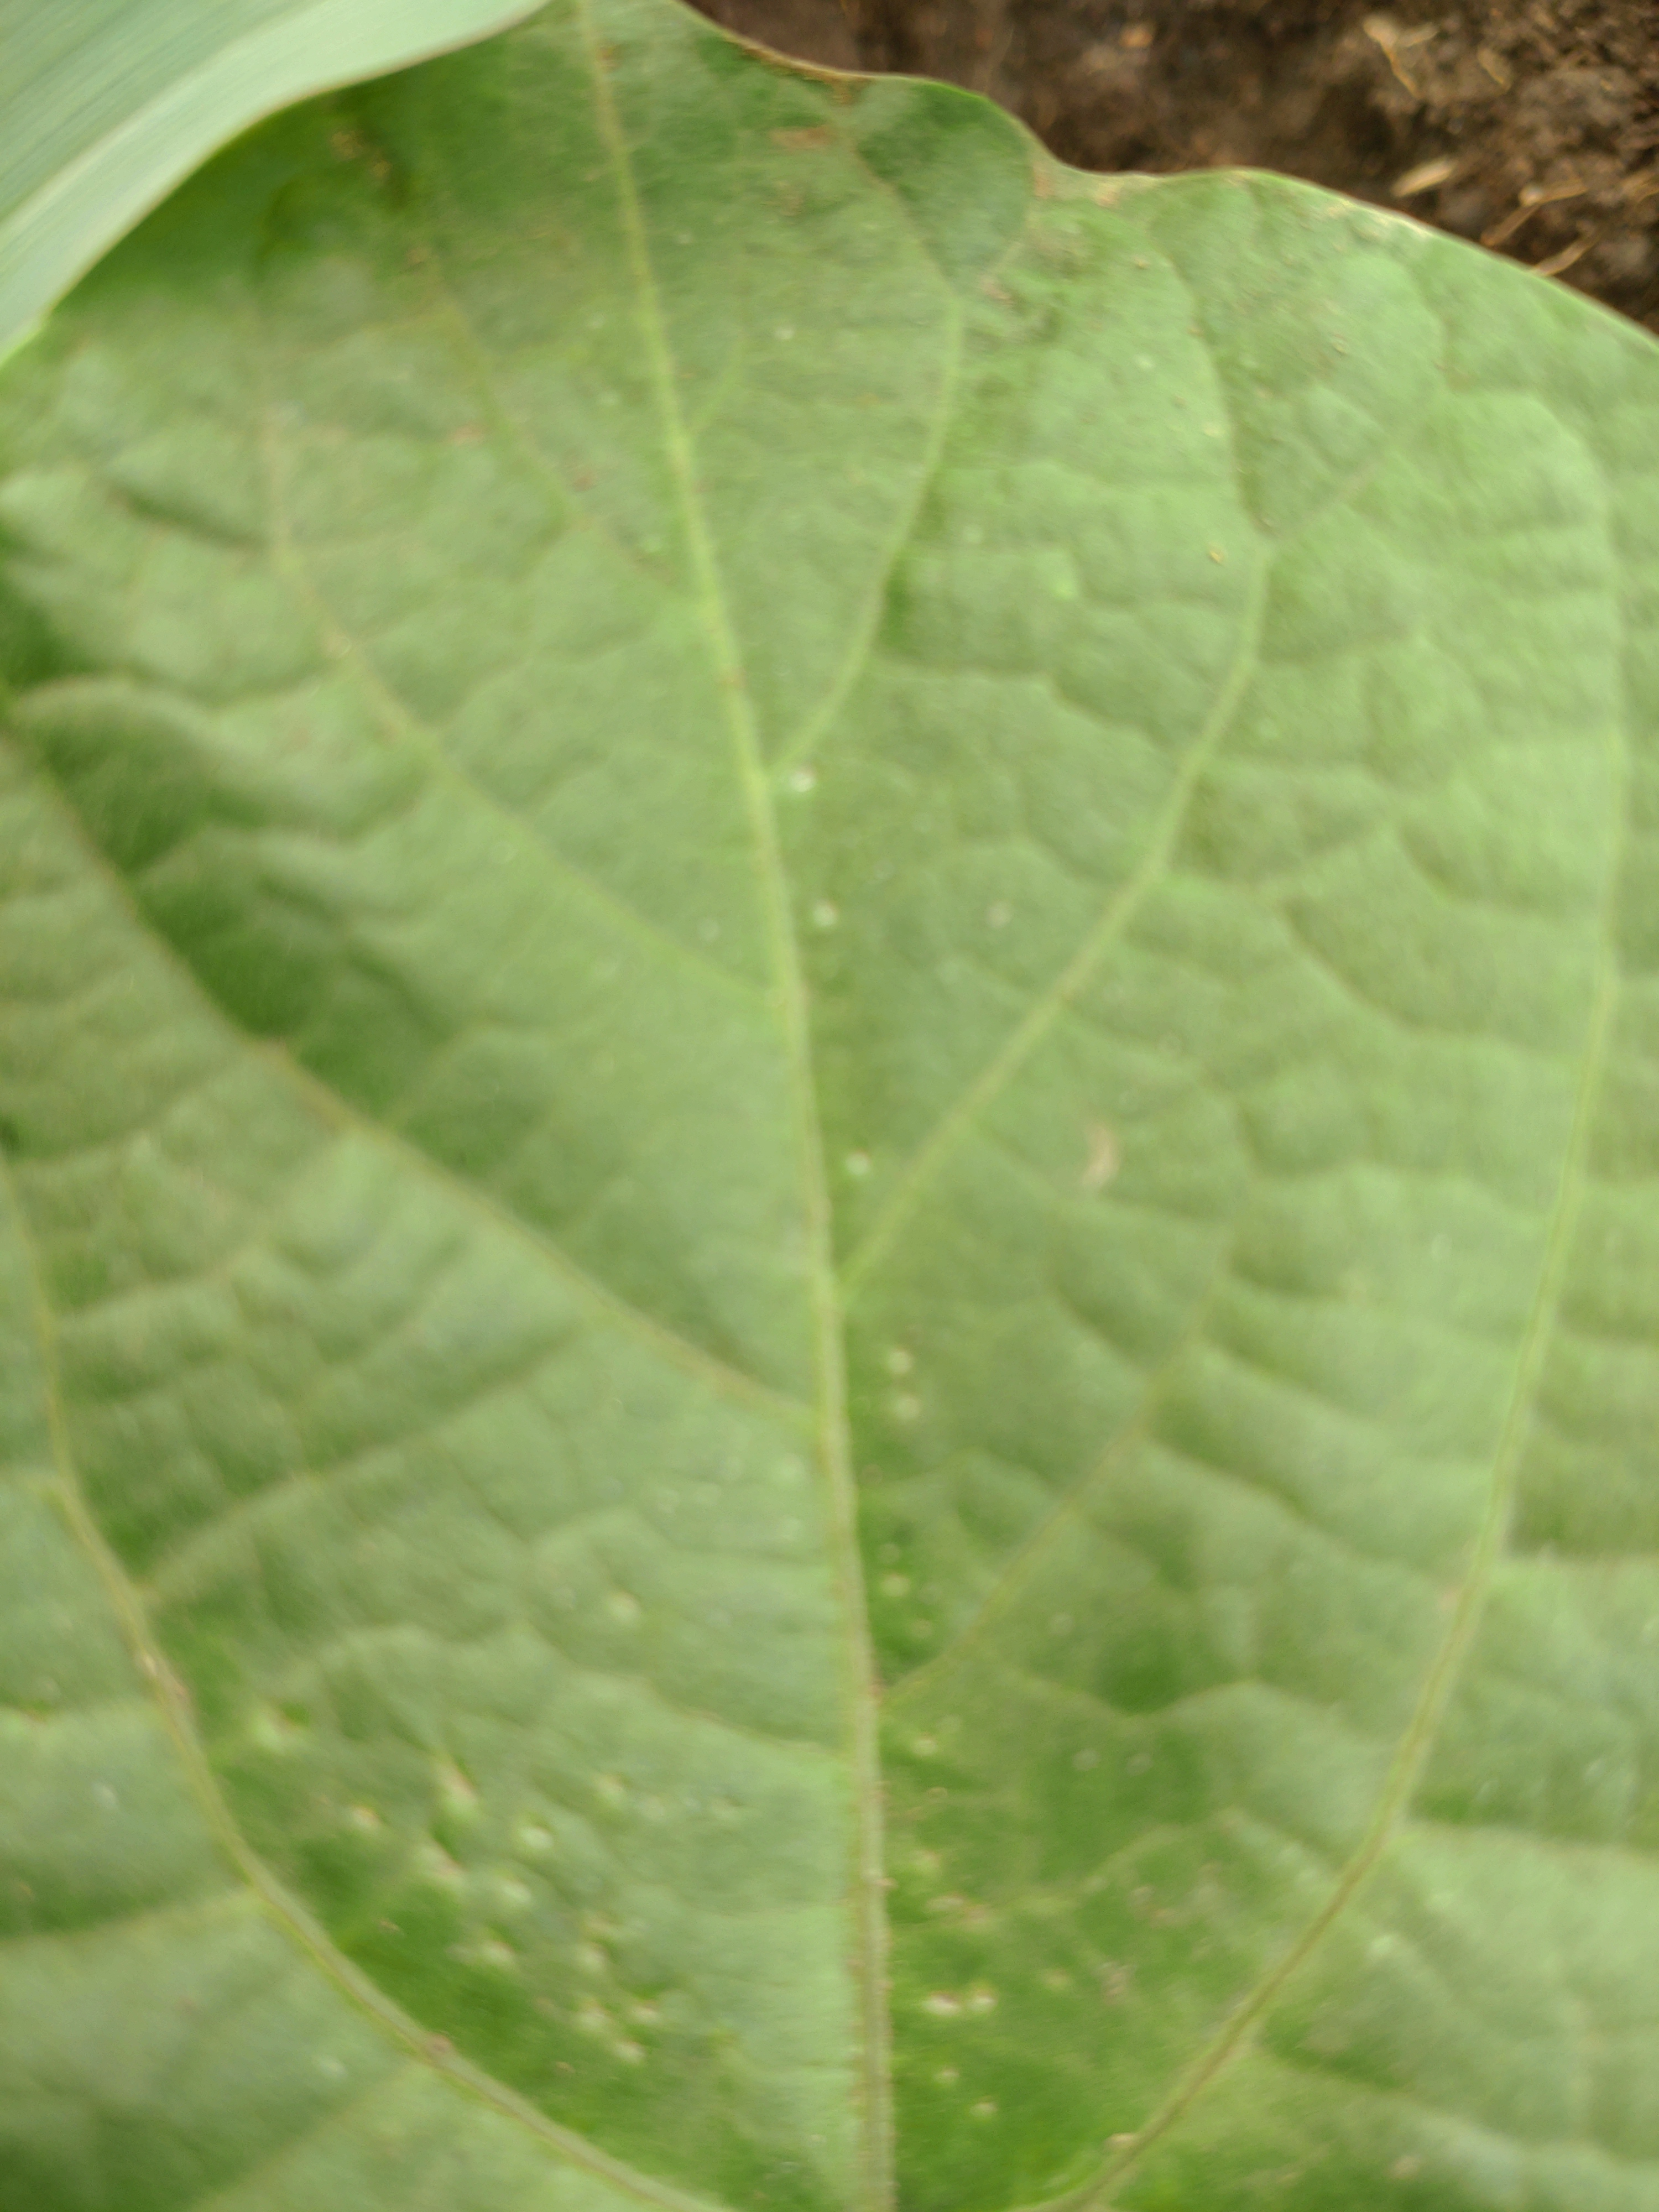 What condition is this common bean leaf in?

healthy
